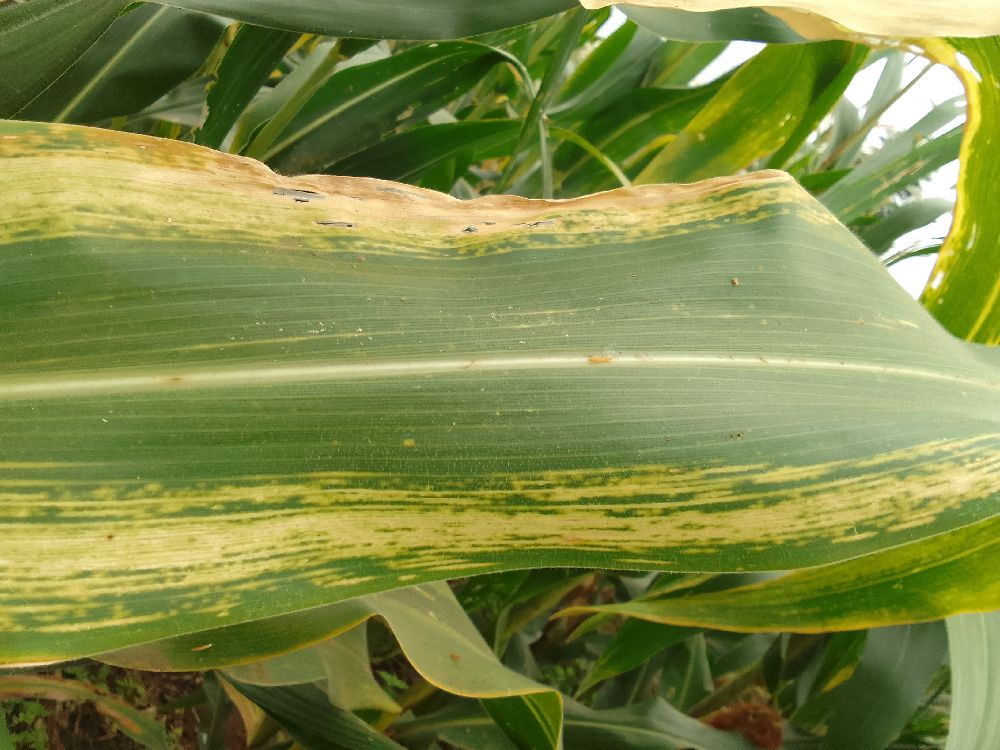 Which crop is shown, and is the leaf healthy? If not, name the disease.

maize, maize lethal necrosis
